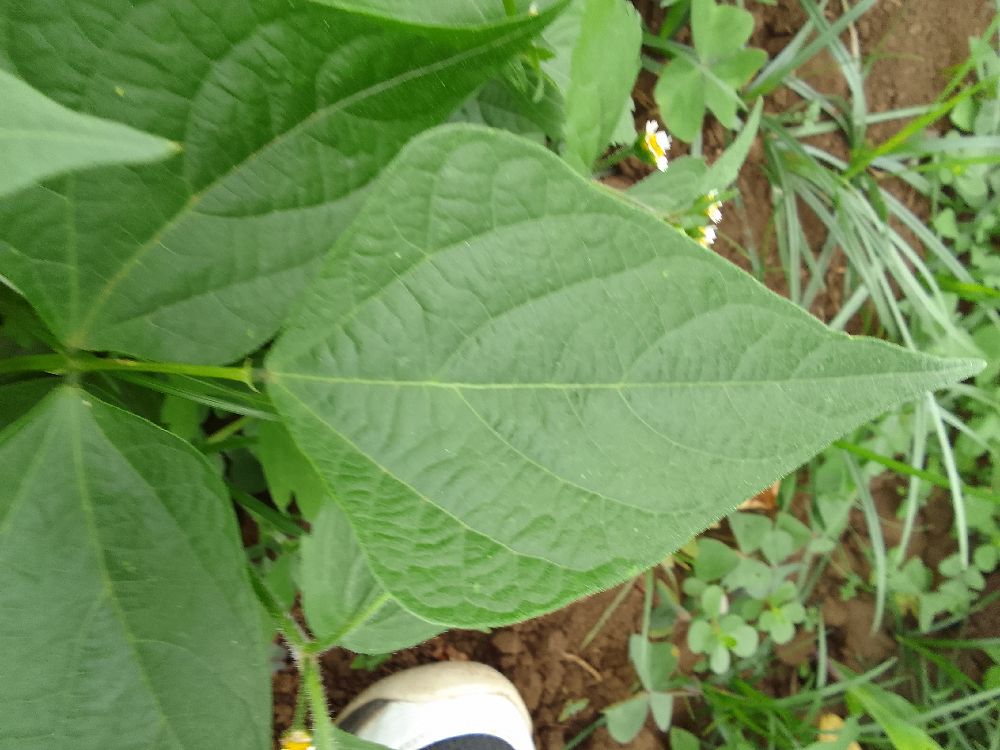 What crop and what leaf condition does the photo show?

common bean, healthy
